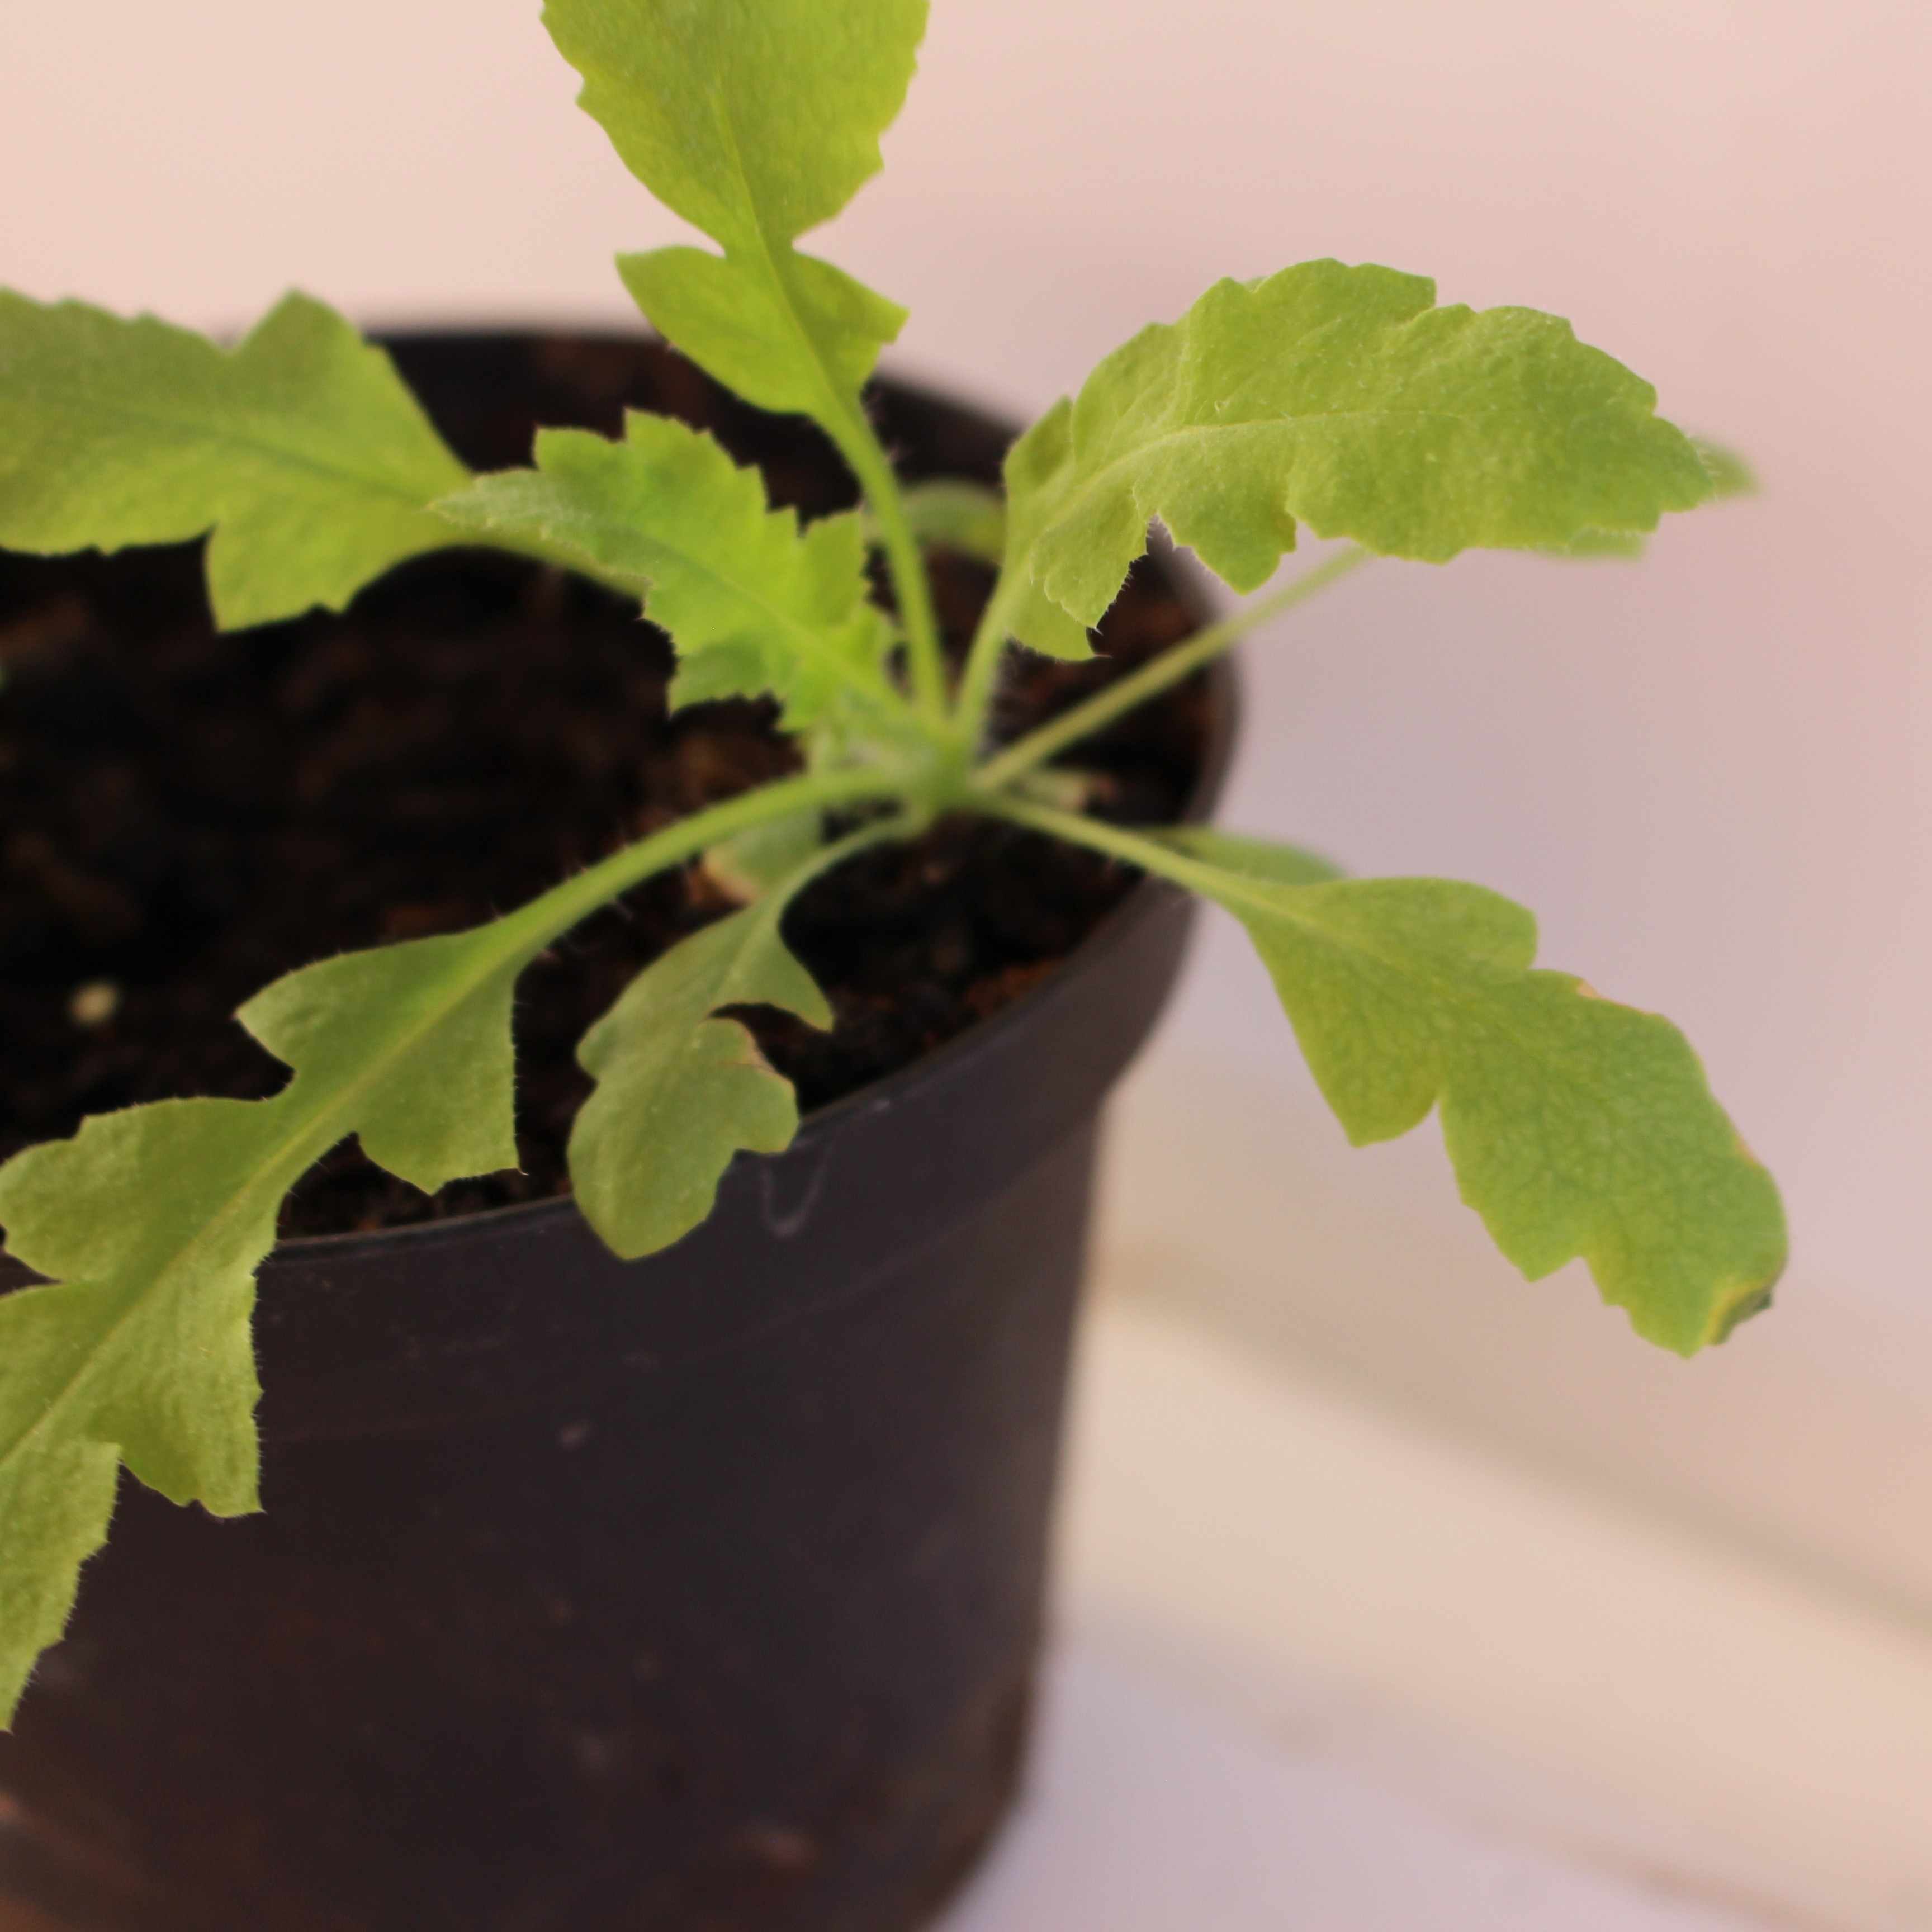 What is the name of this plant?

Papaver rhoeas
